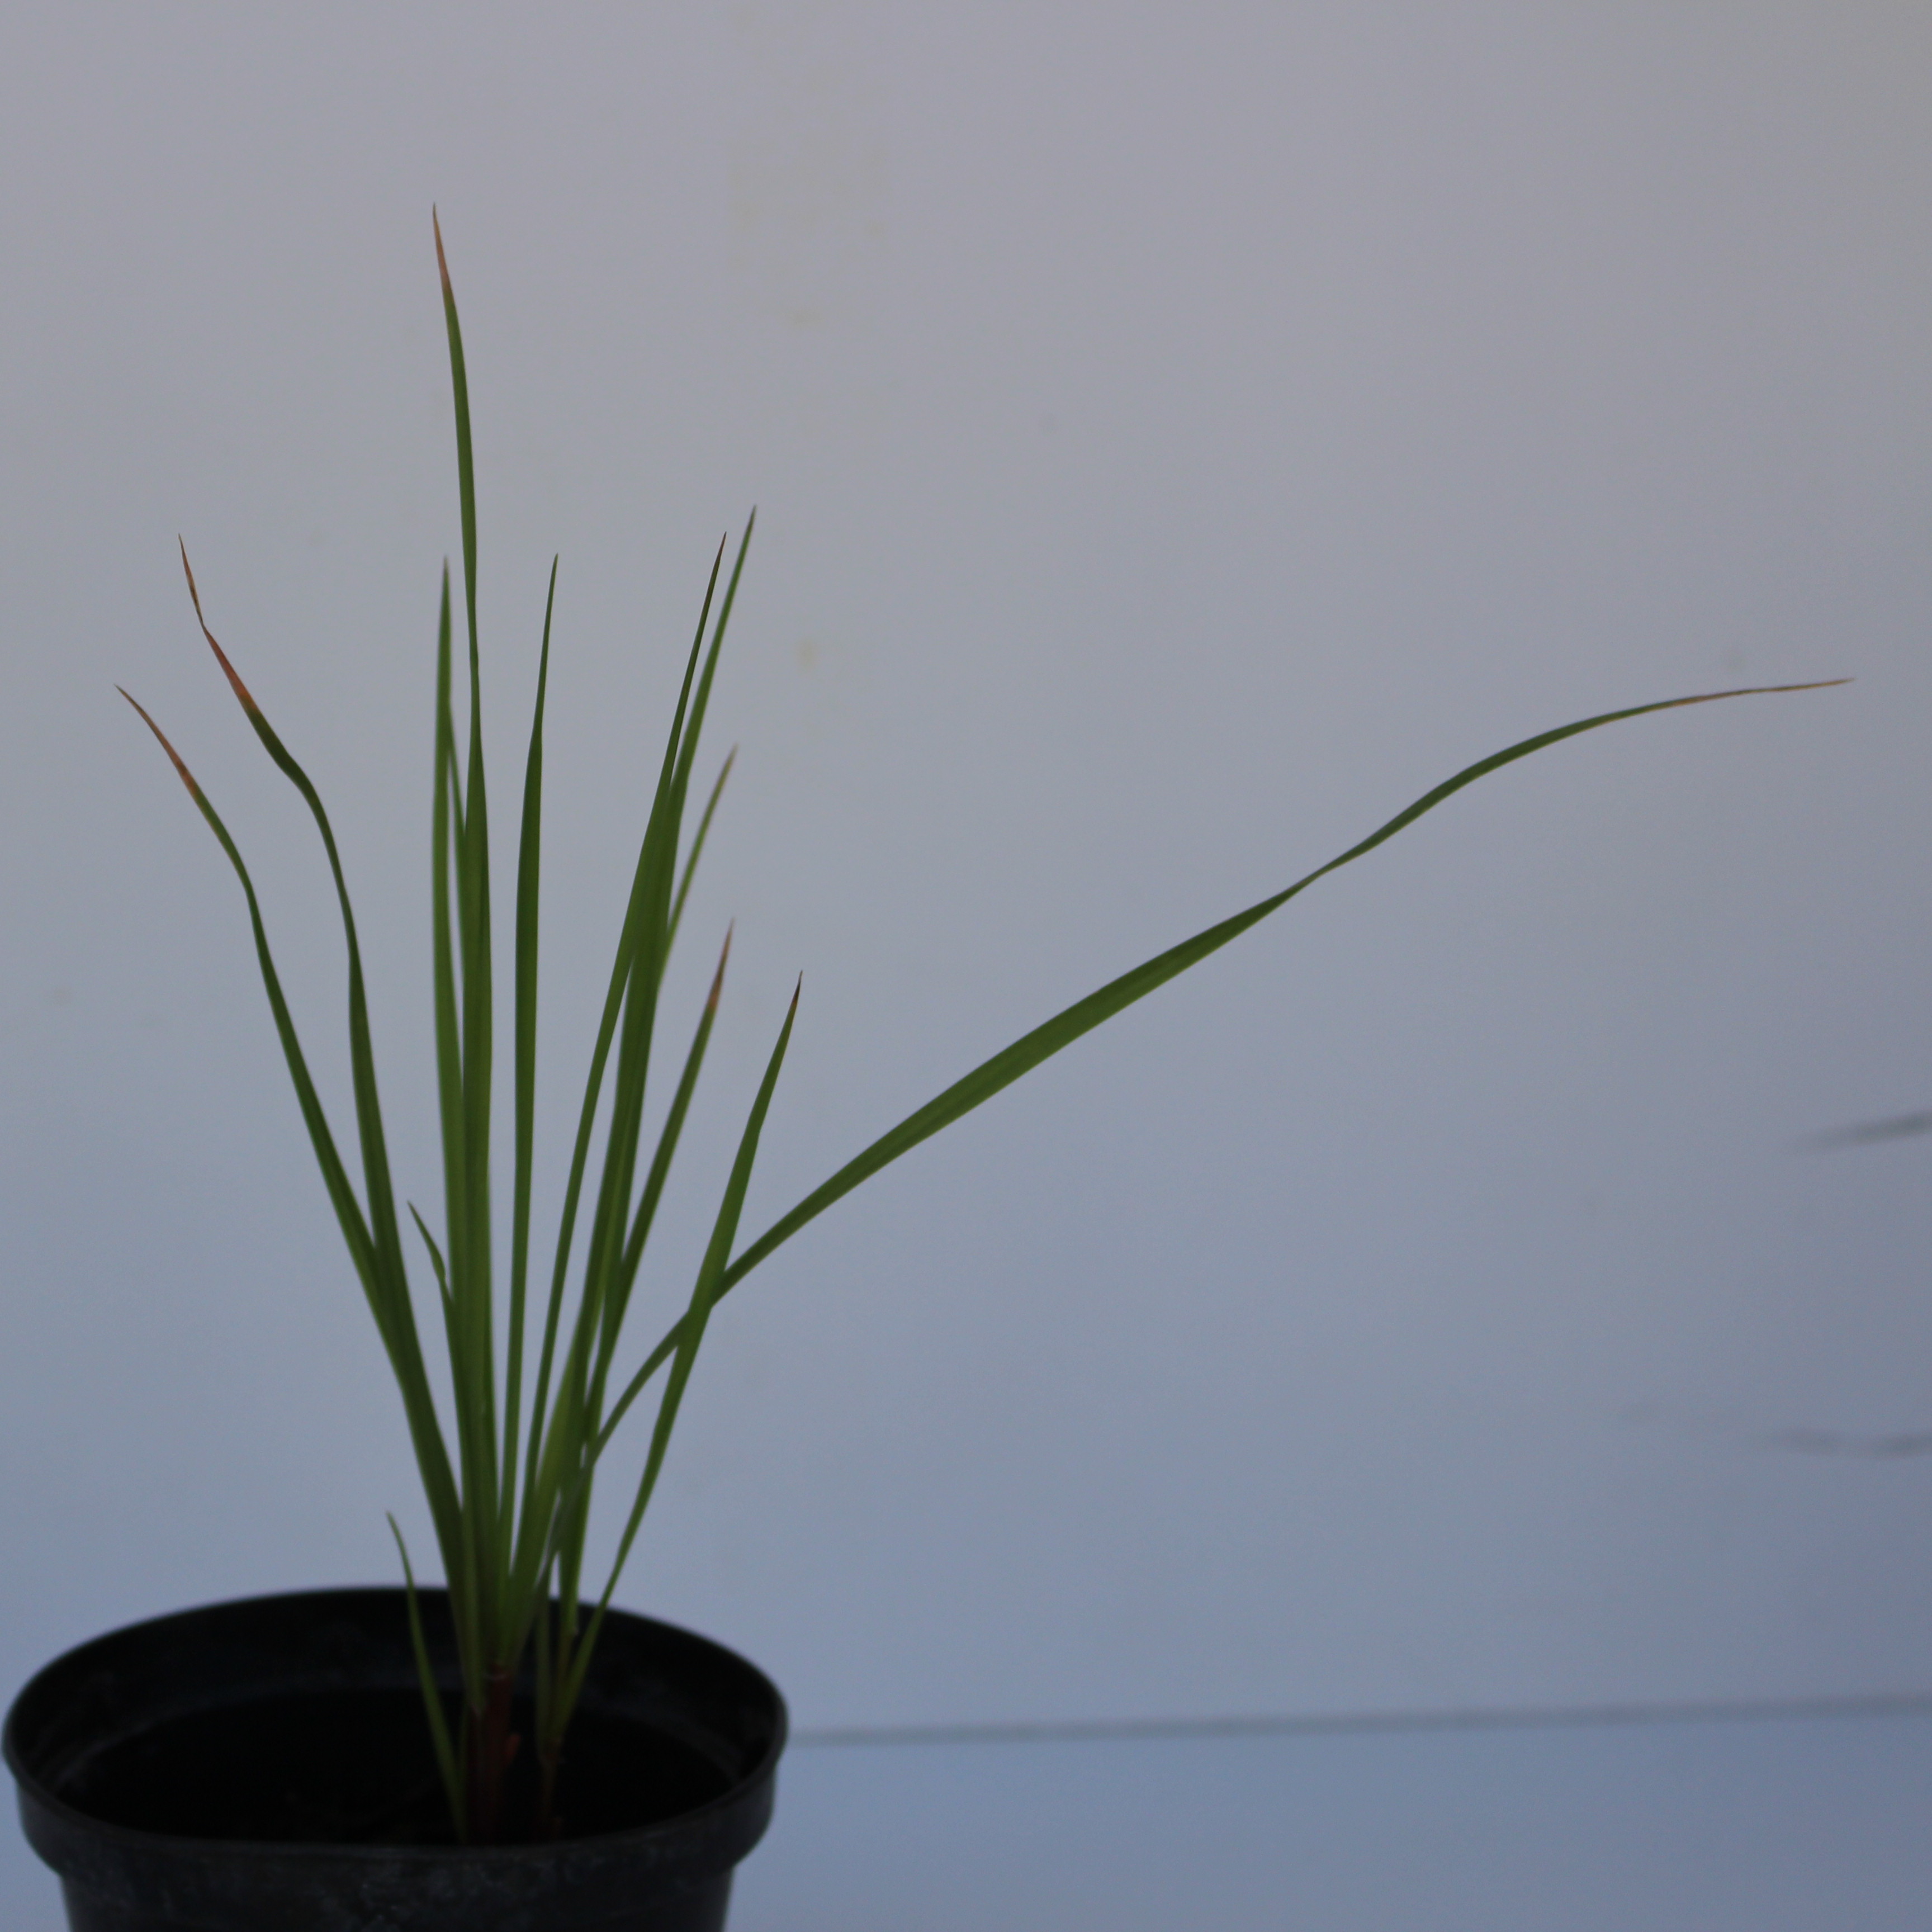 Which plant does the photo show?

Lolium multiflorum
